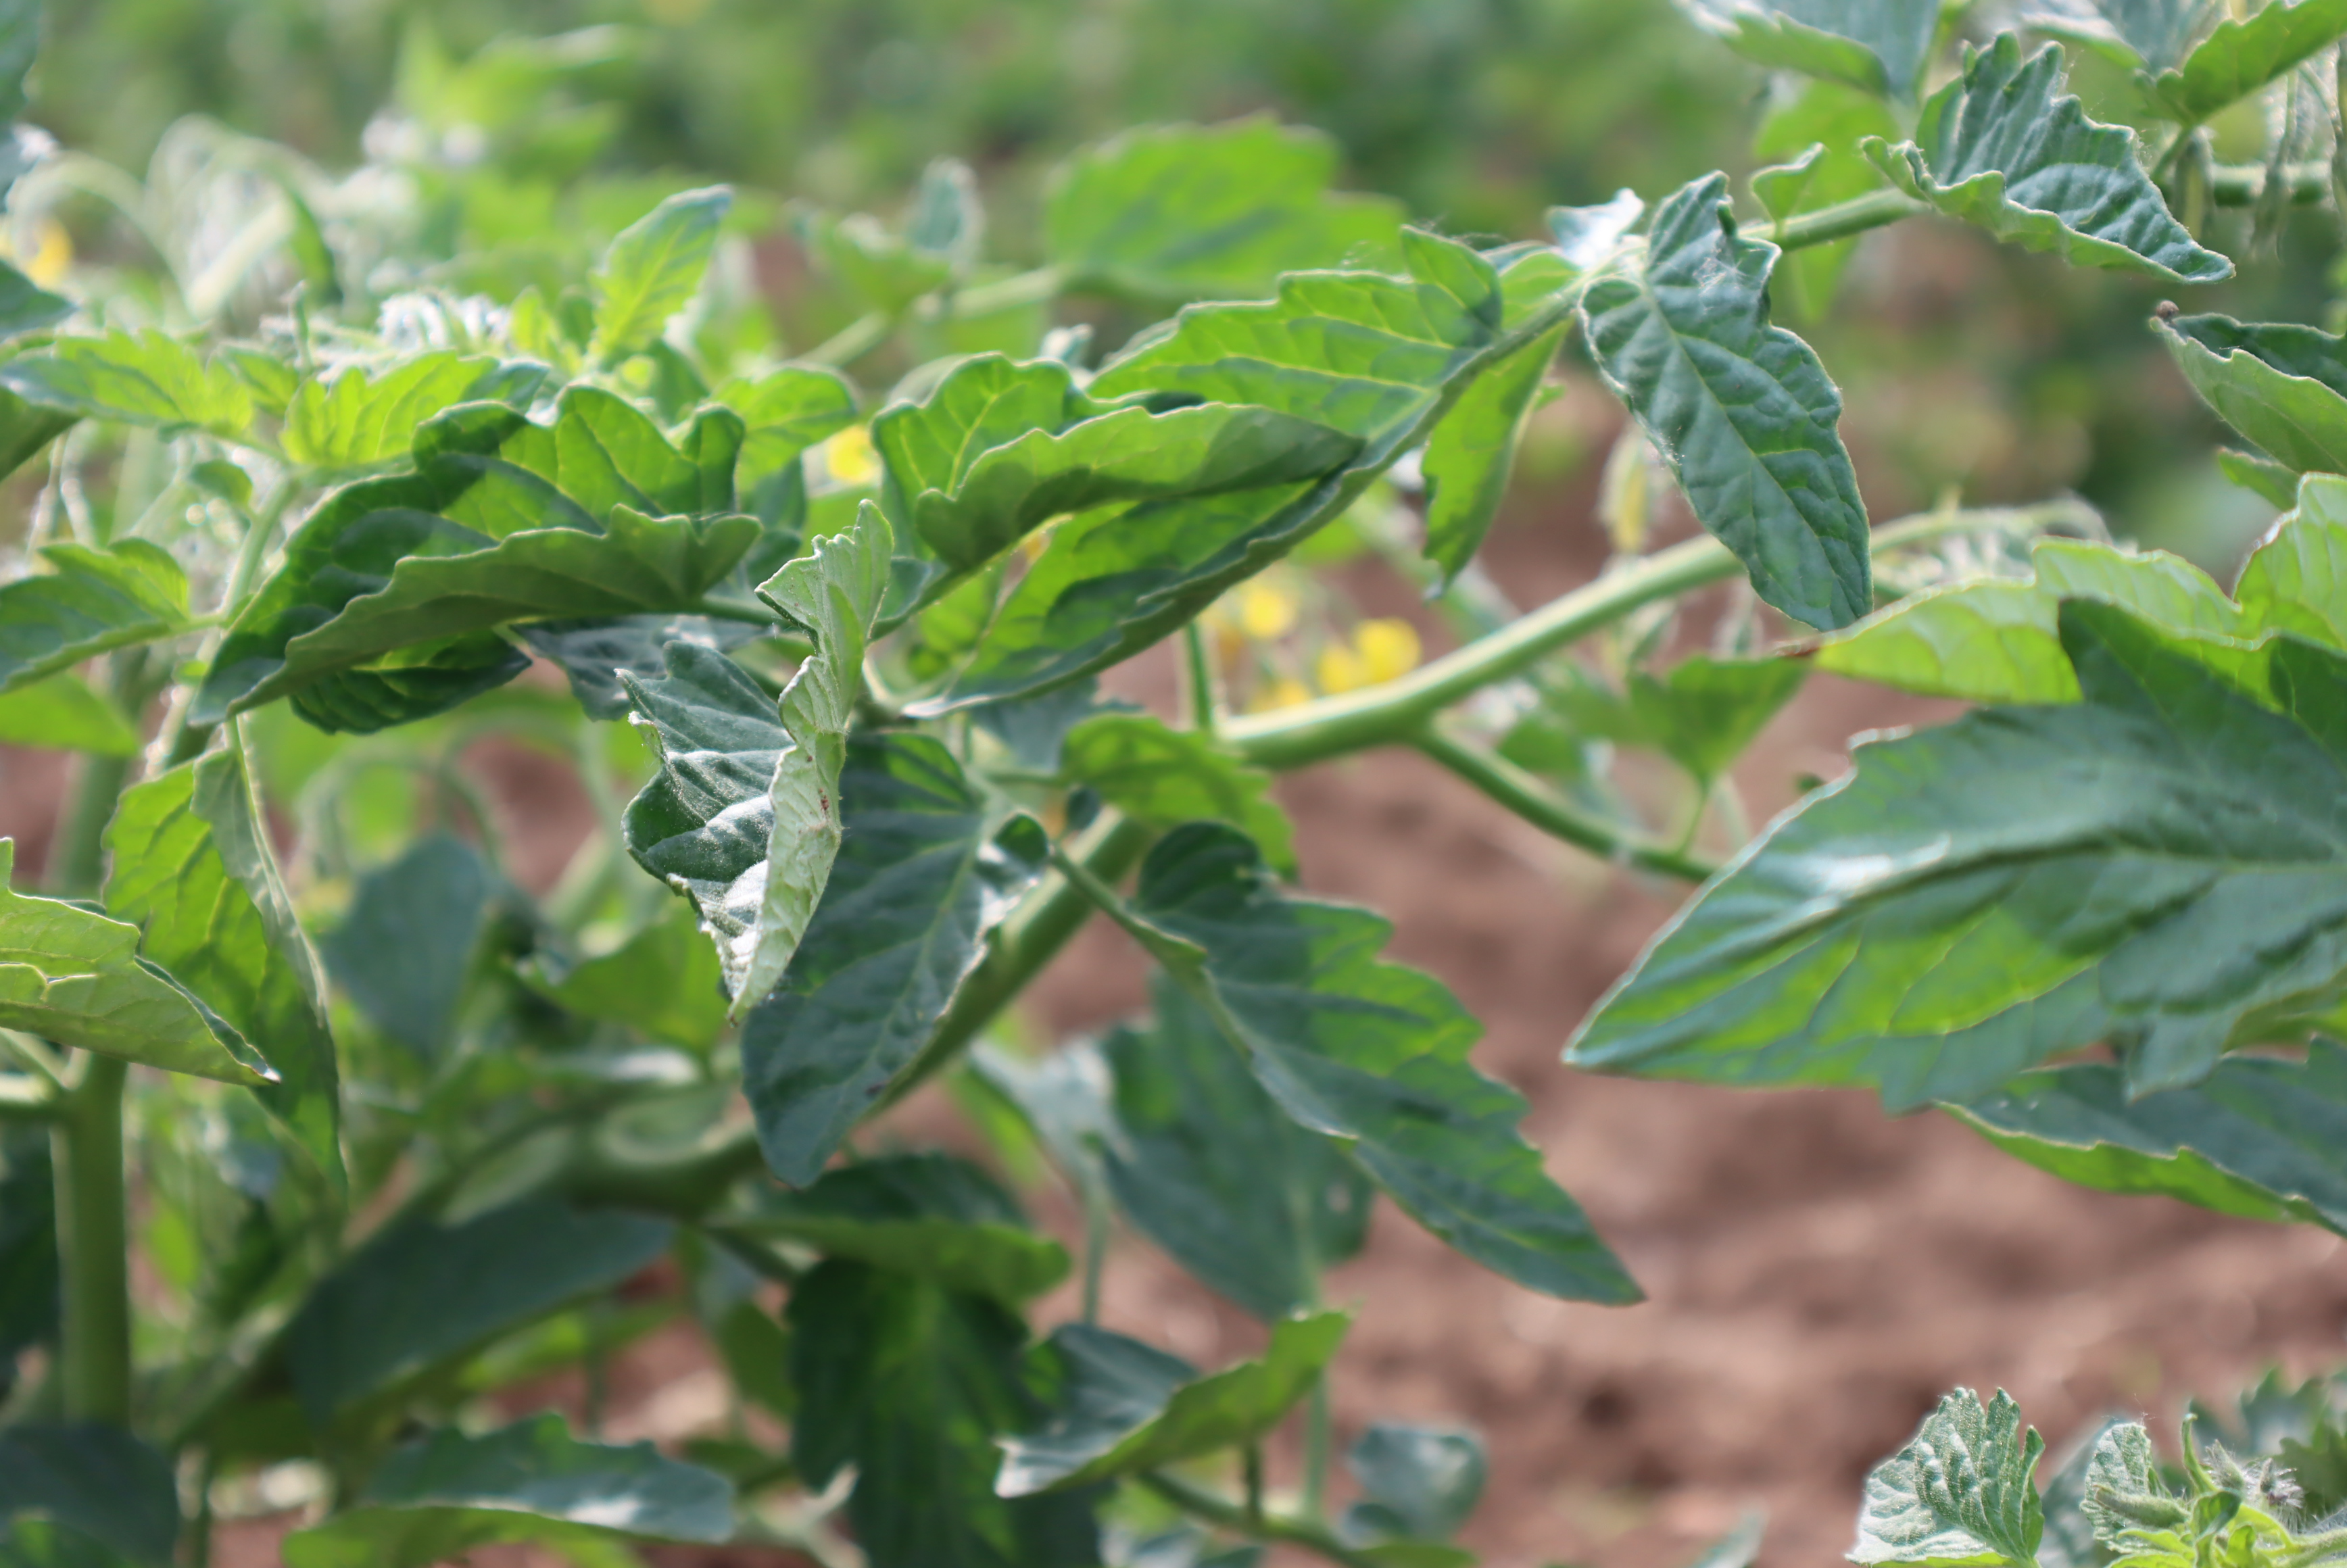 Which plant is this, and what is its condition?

tomato, water stress
